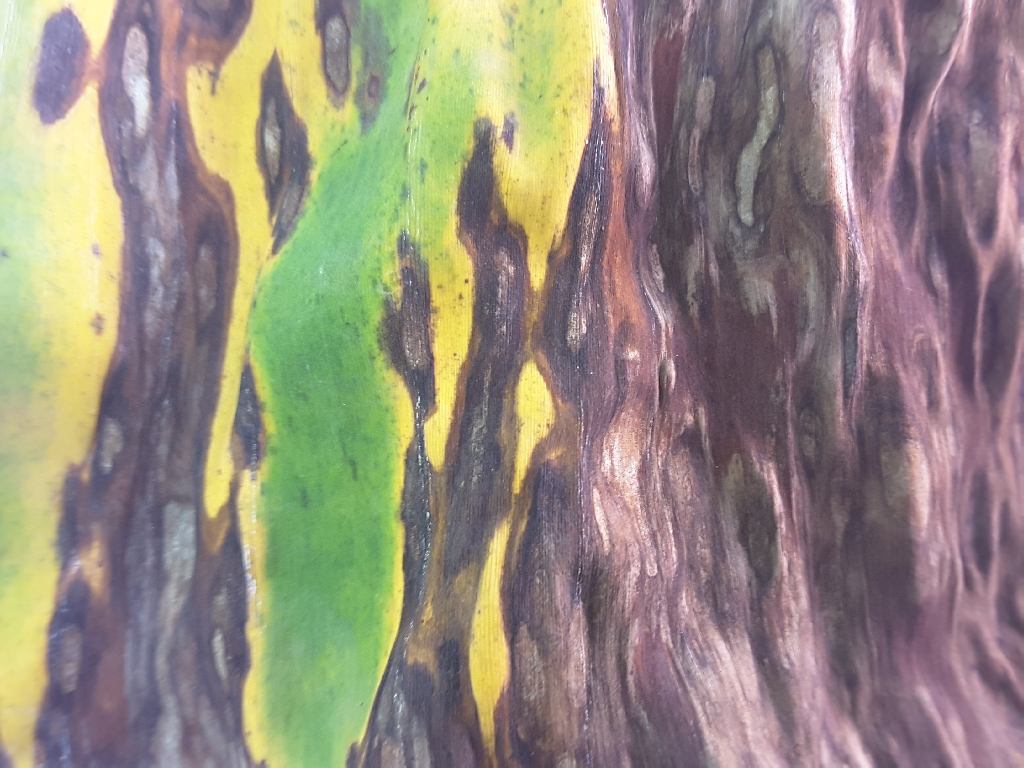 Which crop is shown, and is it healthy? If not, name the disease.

banana, black sigatoka
